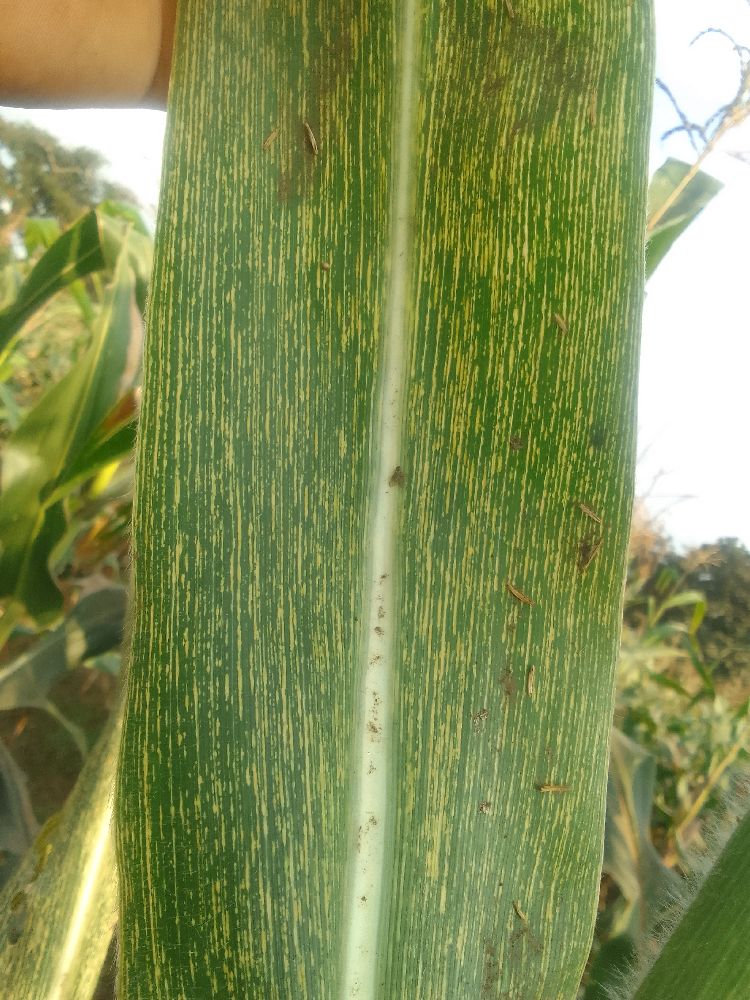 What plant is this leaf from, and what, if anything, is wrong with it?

maize, maize streak virus
